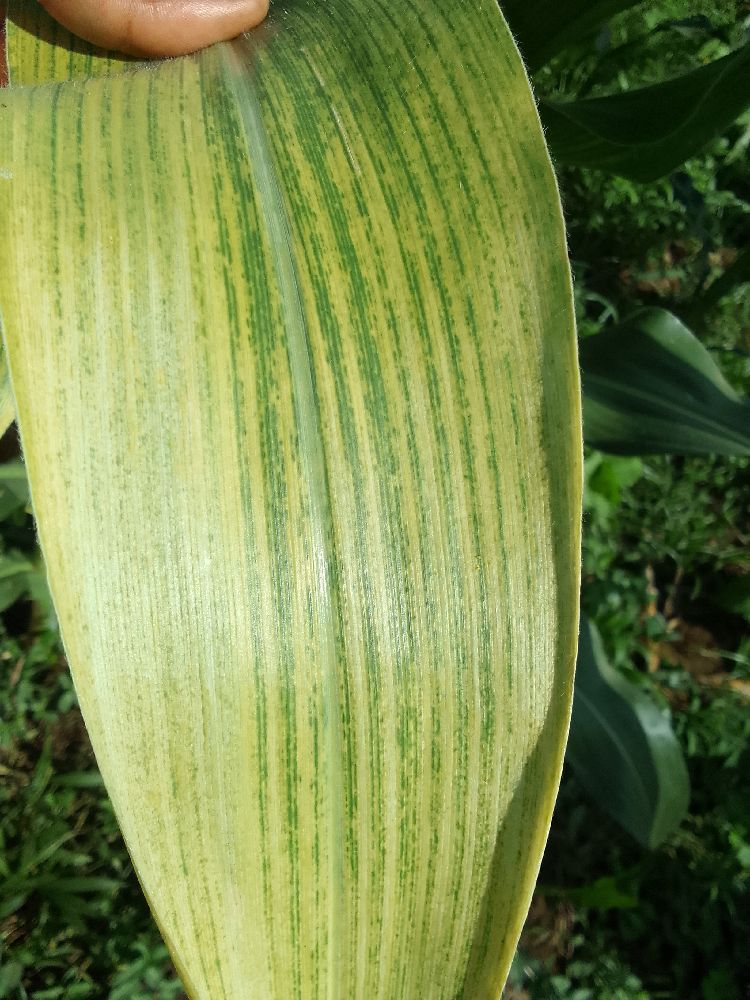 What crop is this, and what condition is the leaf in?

maize, maize lethal necrosis
